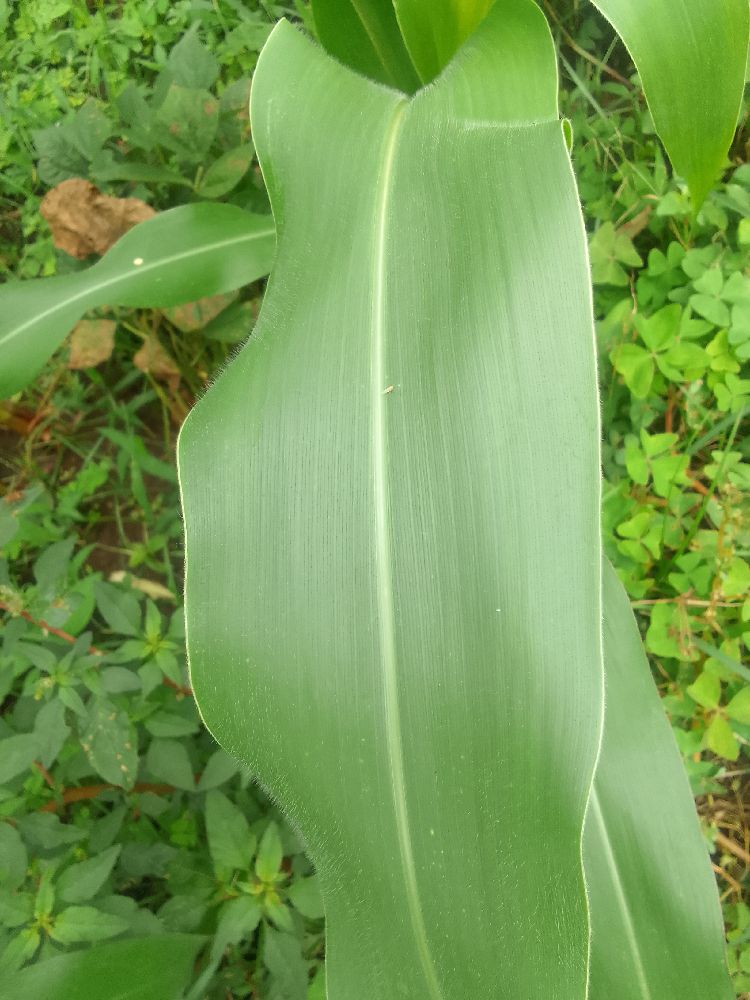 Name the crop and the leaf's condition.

maize, healthy
